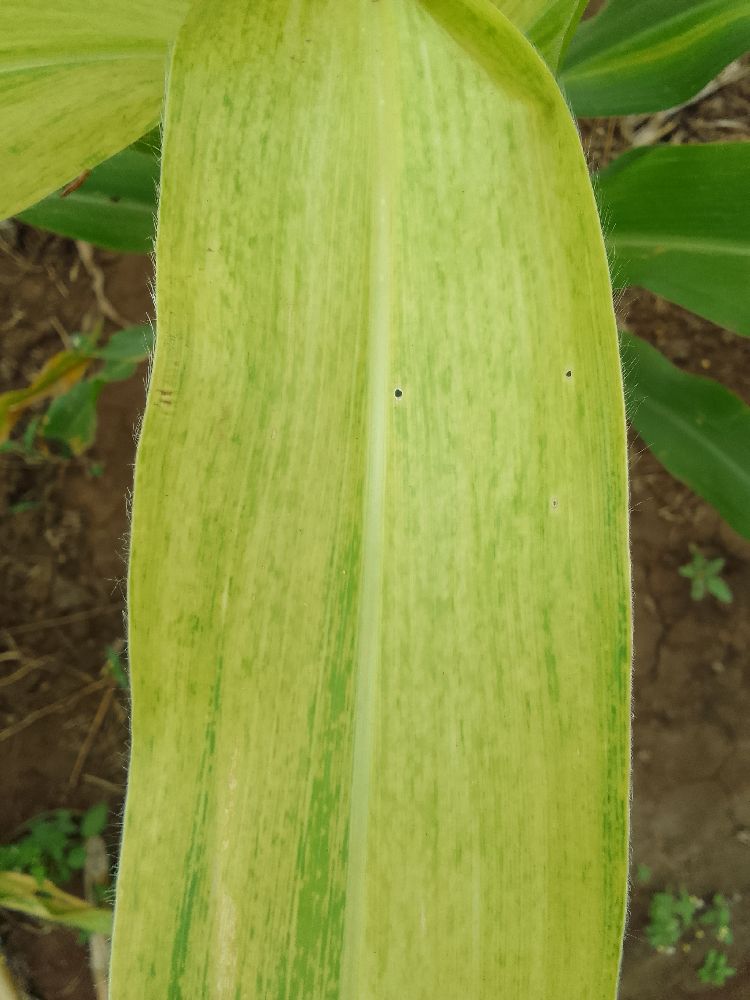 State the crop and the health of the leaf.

maize, maize lethal necrosis
